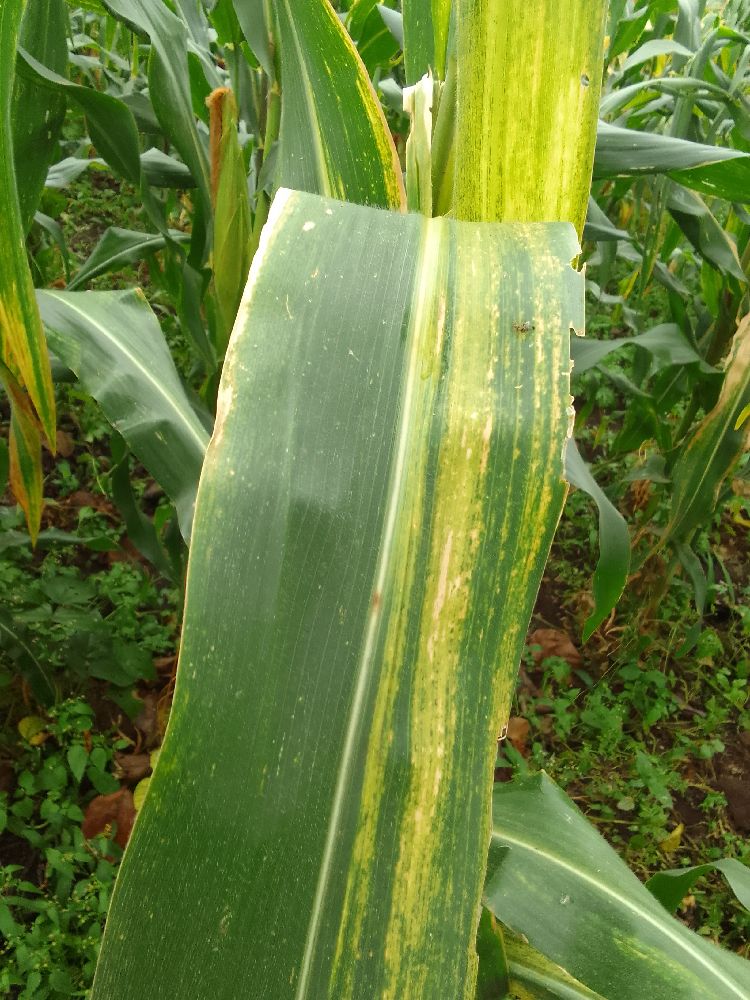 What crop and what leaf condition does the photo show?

maize, maize lethal necrosis
